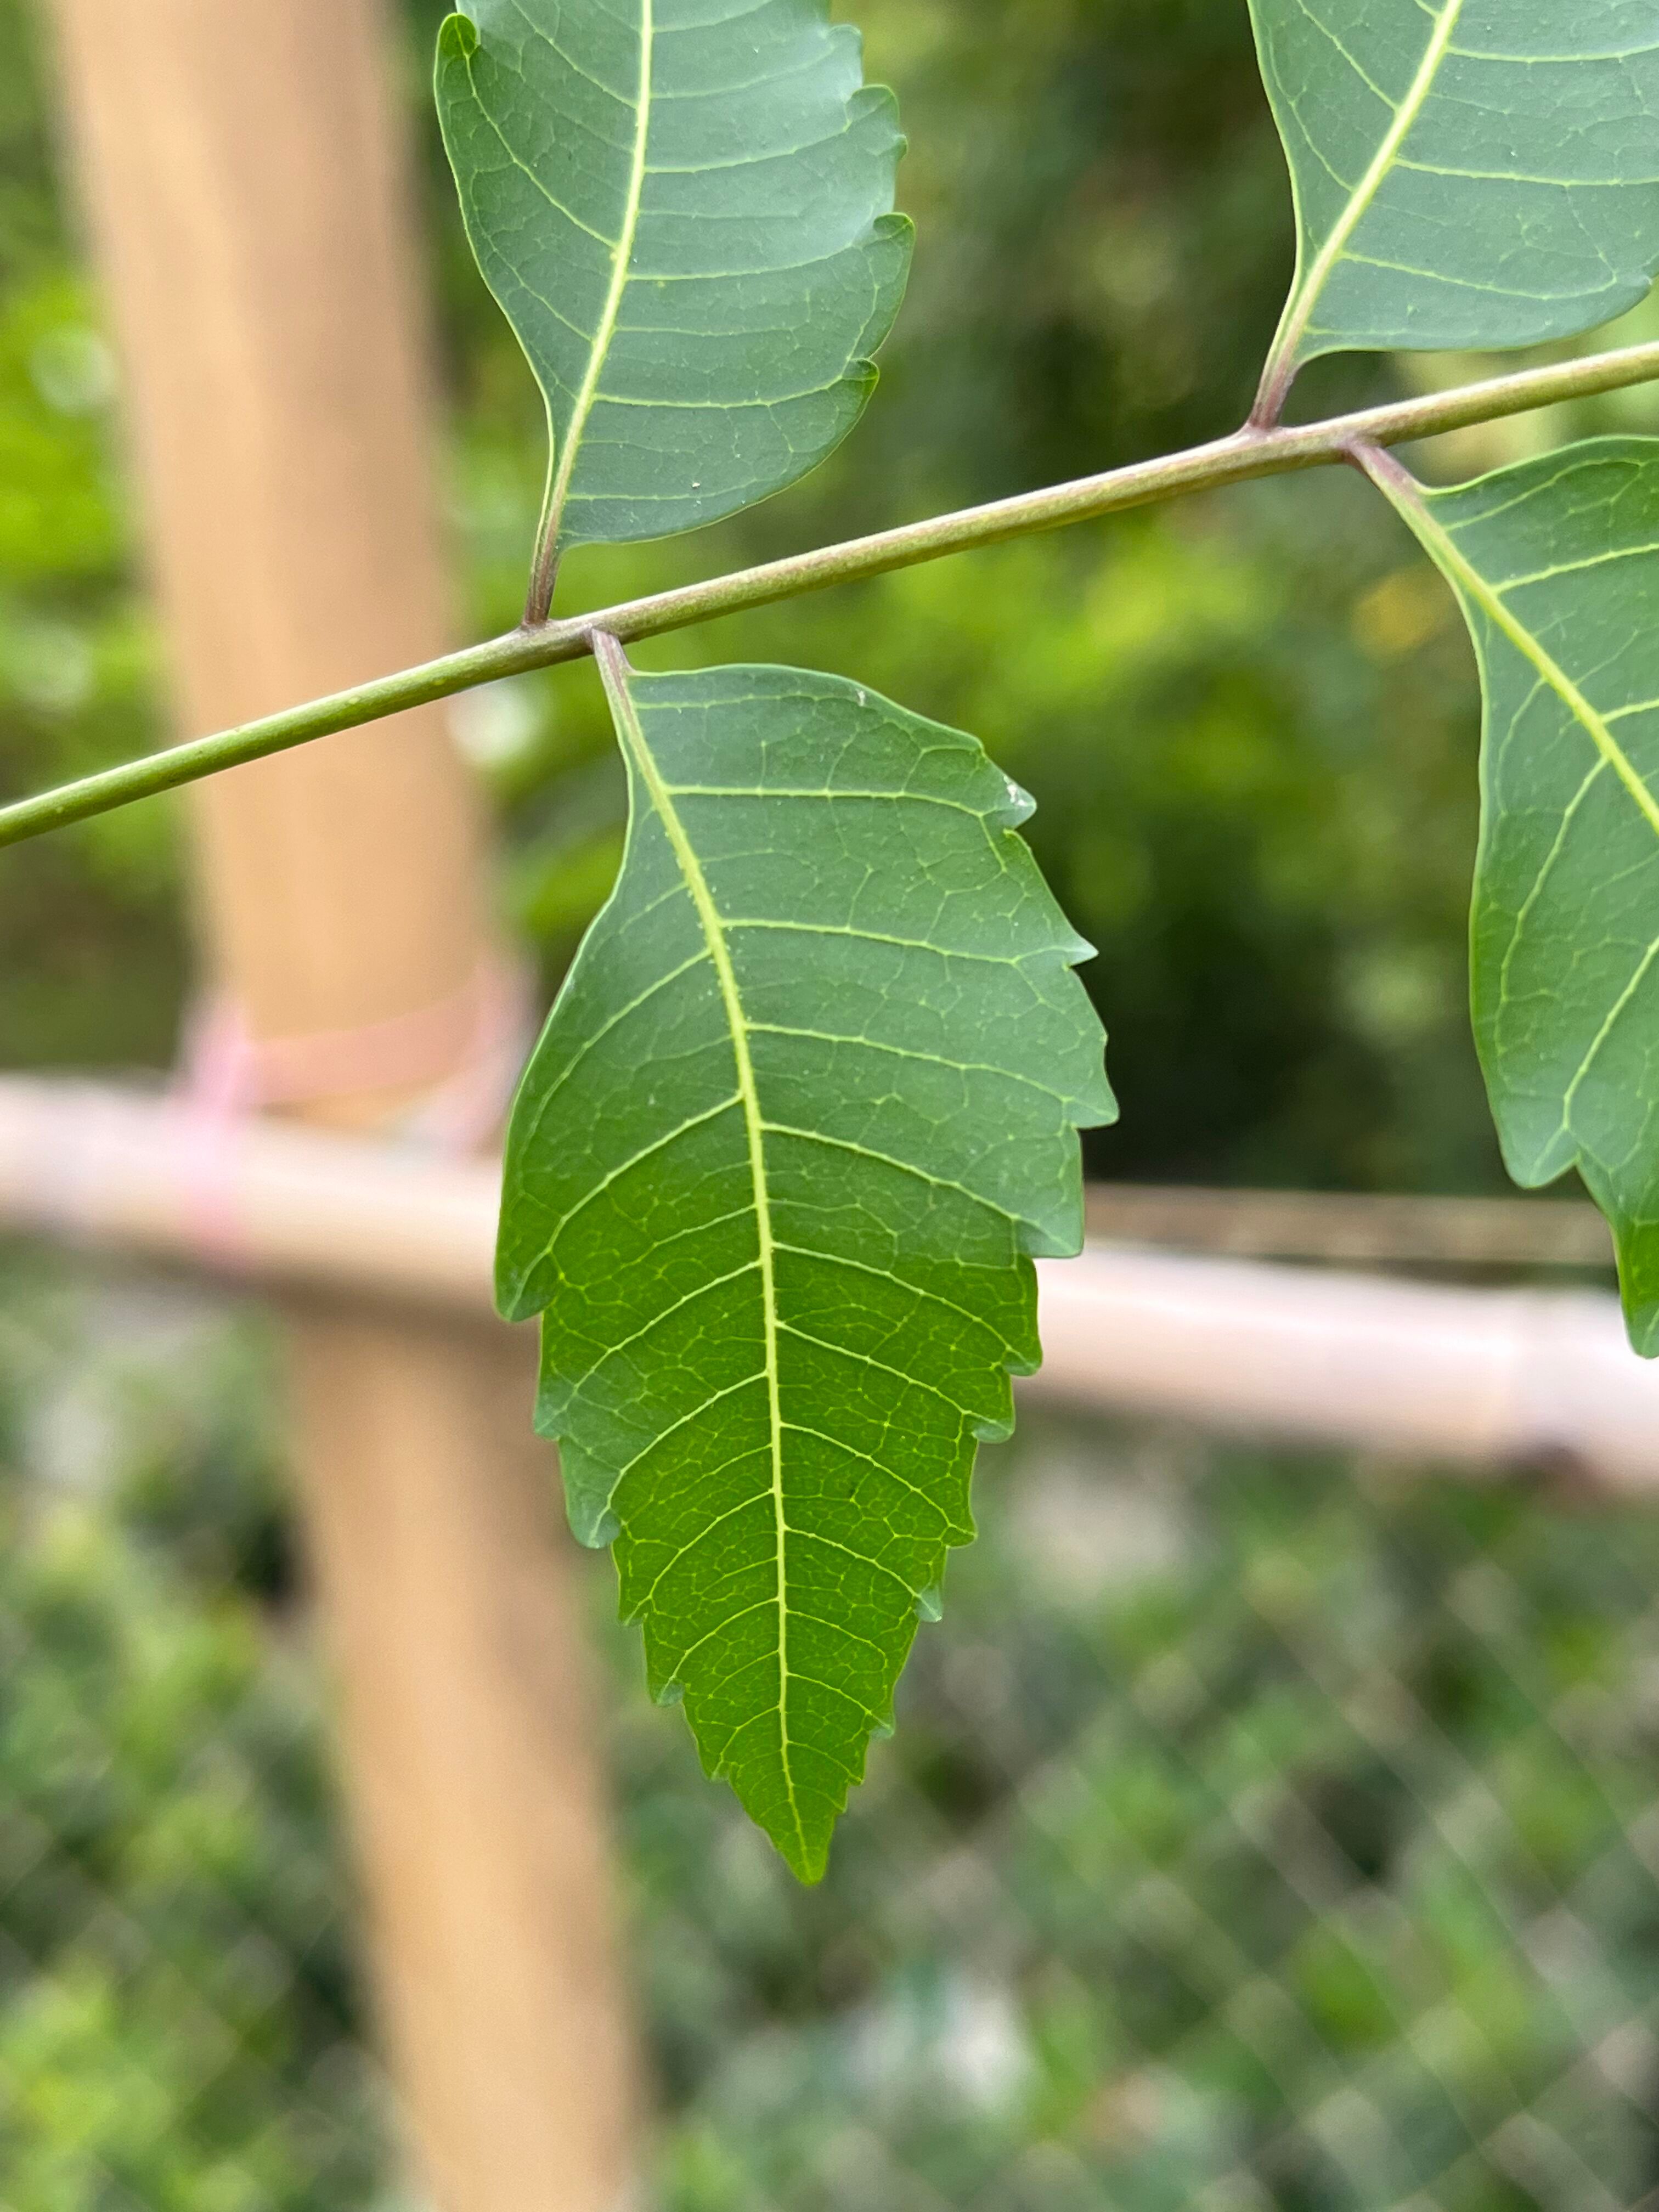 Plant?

neem
